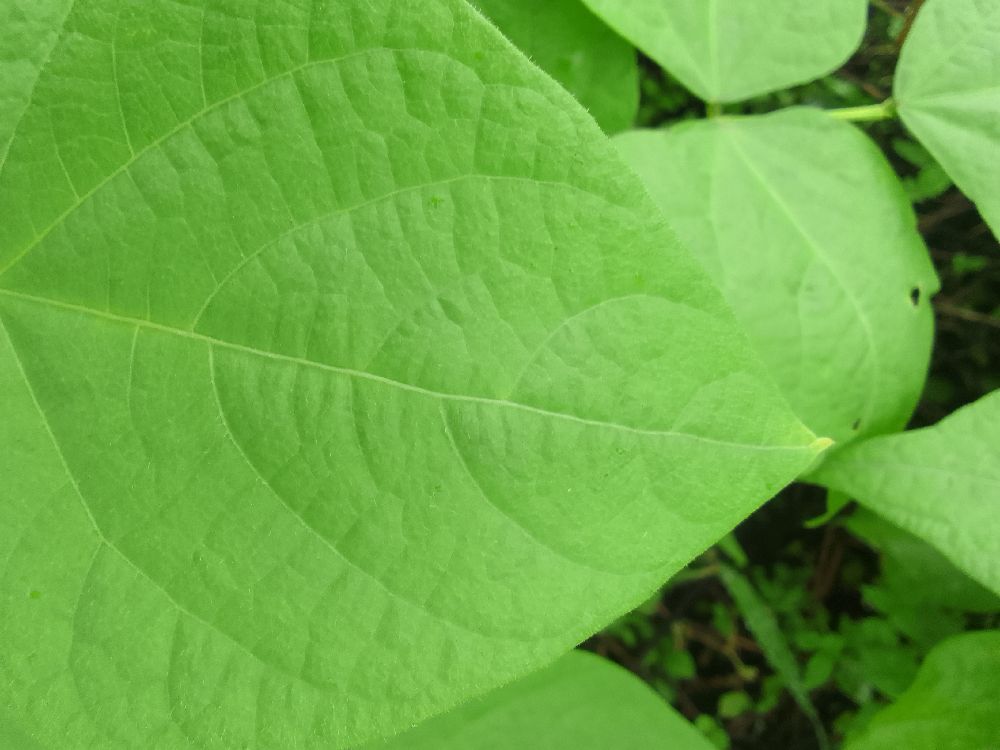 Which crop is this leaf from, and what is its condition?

common bean, healthy
